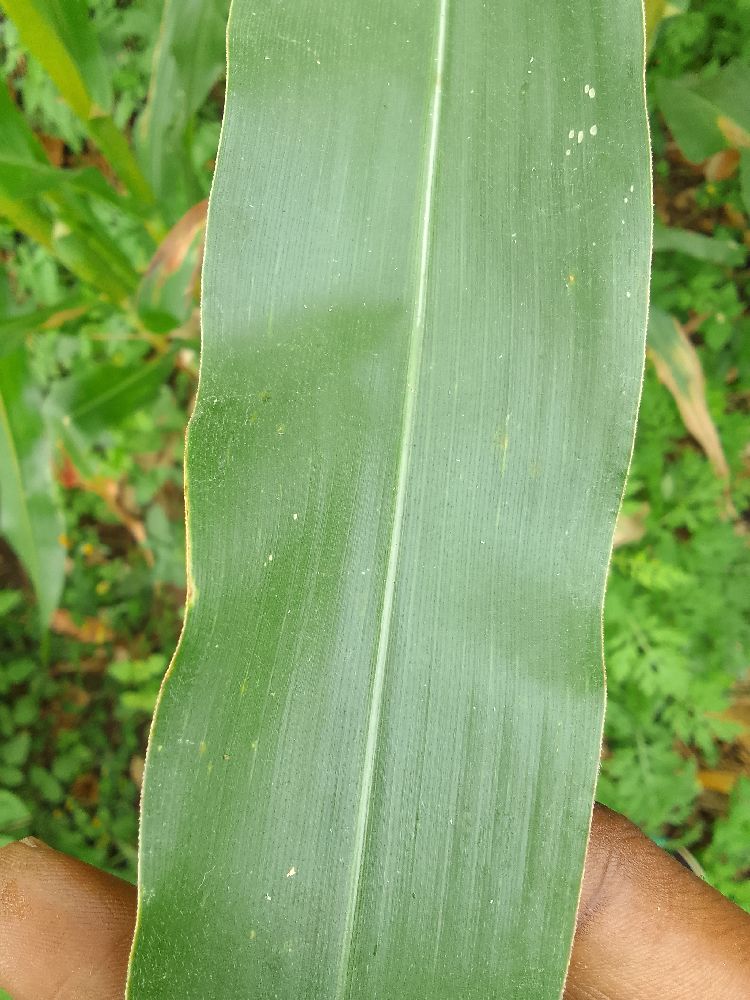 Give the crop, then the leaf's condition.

maize, healthy
